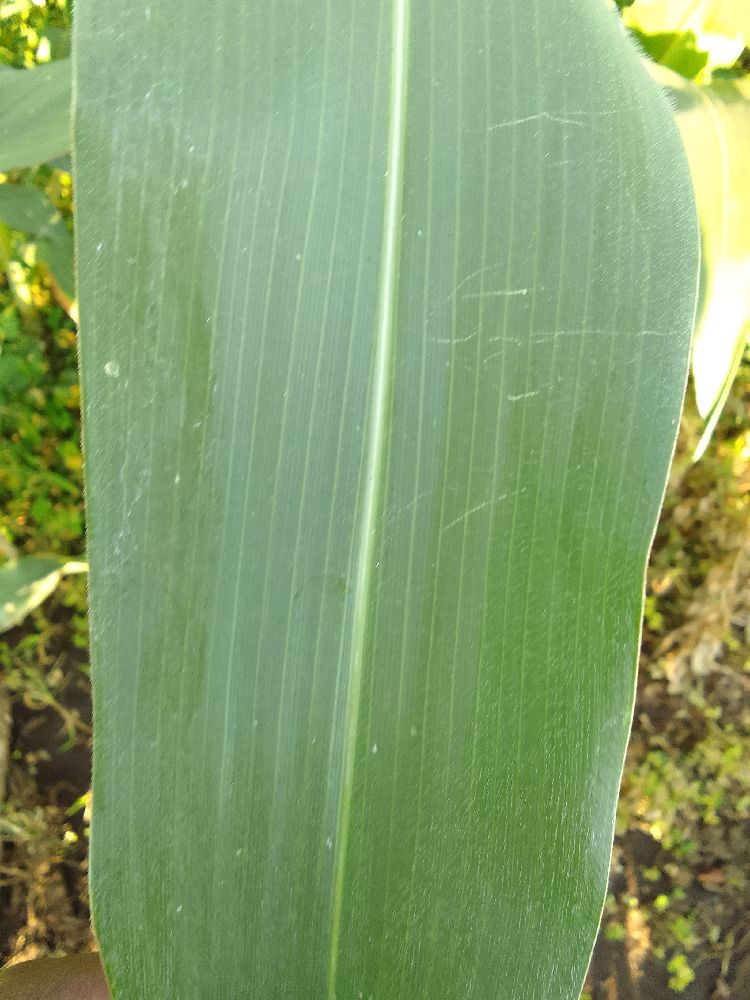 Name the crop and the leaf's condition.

maize, healthy
